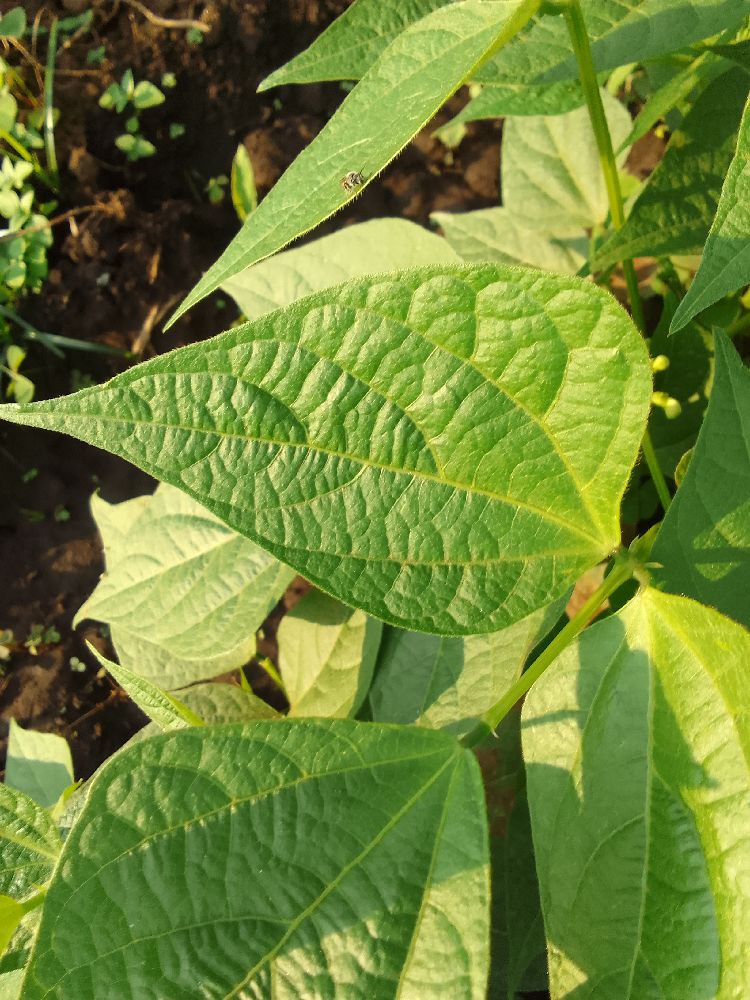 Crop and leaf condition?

common bean, healthy
